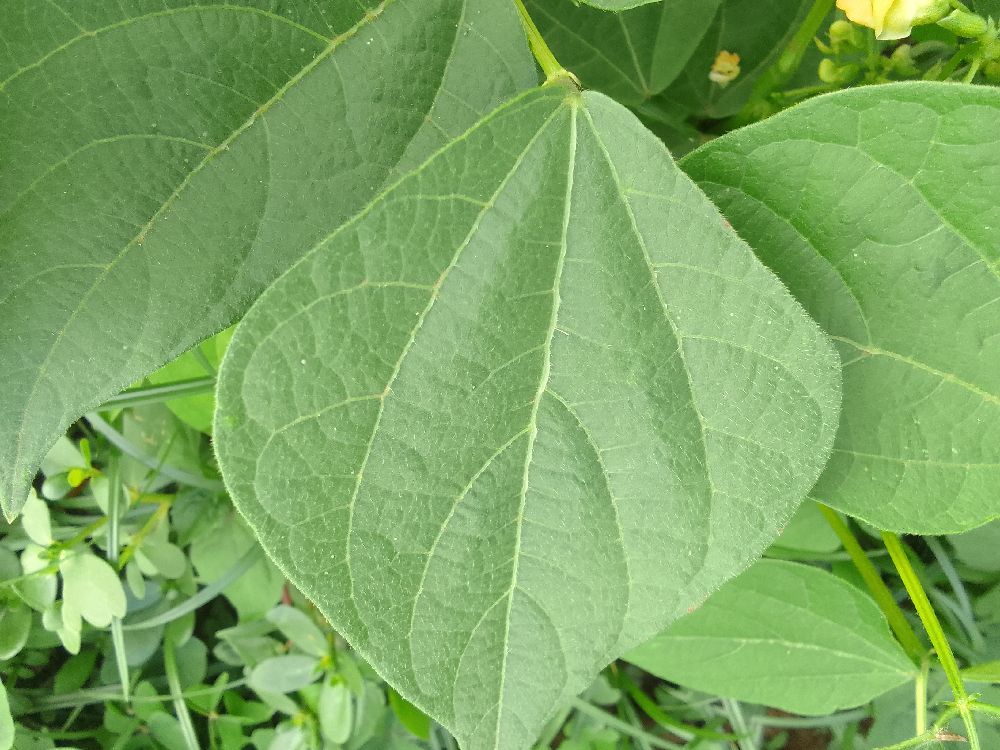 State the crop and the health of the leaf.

common bean, healthy
